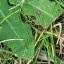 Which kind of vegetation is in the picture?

structured weed
